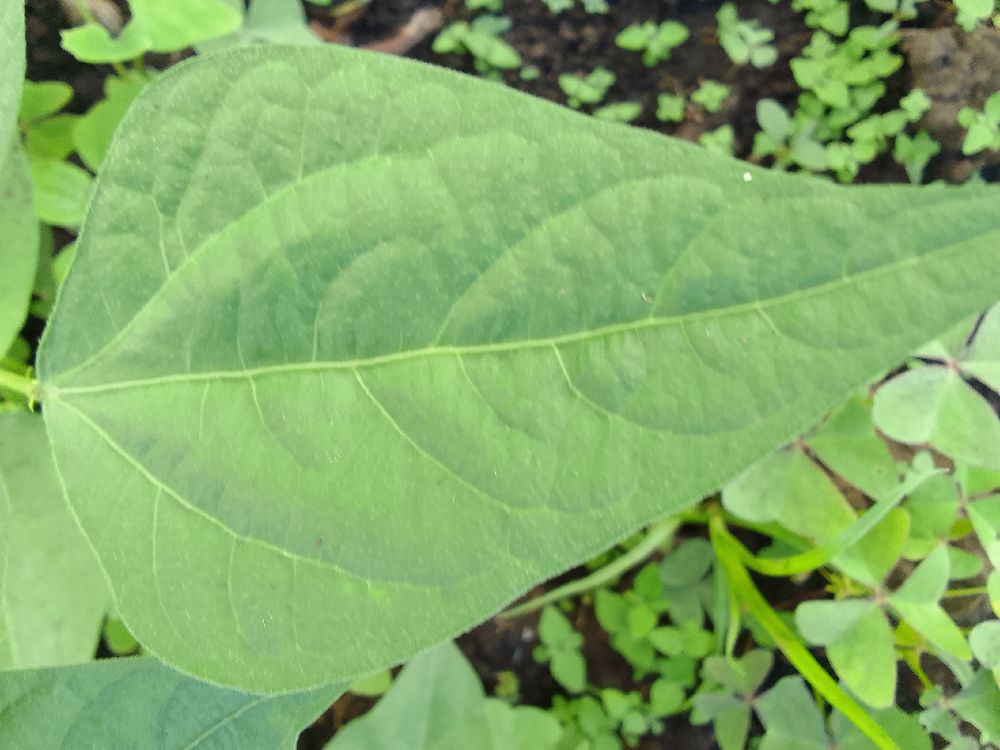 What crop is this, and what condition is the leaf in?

common bean, healthy
